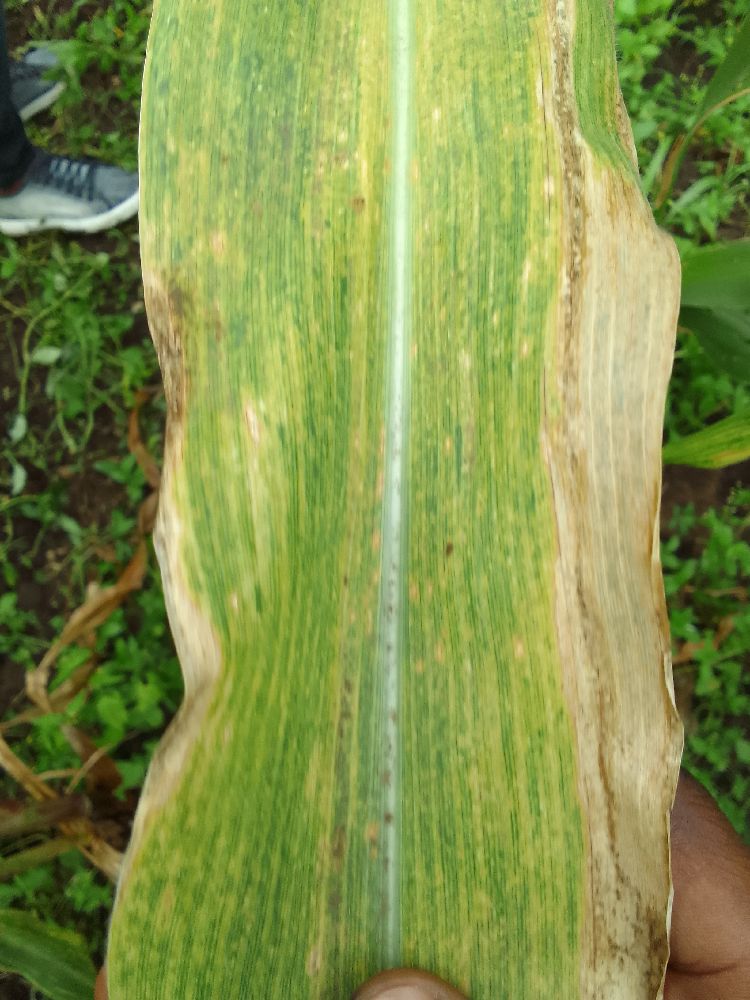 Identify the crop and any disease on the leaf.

maize, maize lethal necrosis
